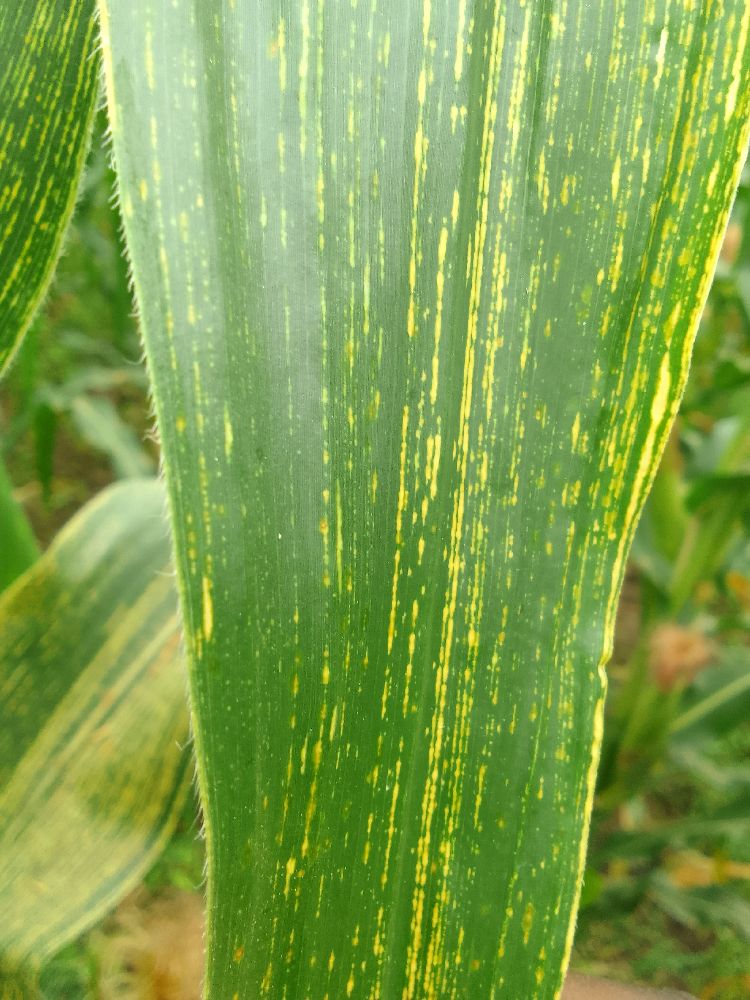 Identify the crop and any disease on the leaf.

maize, maize streak virus
